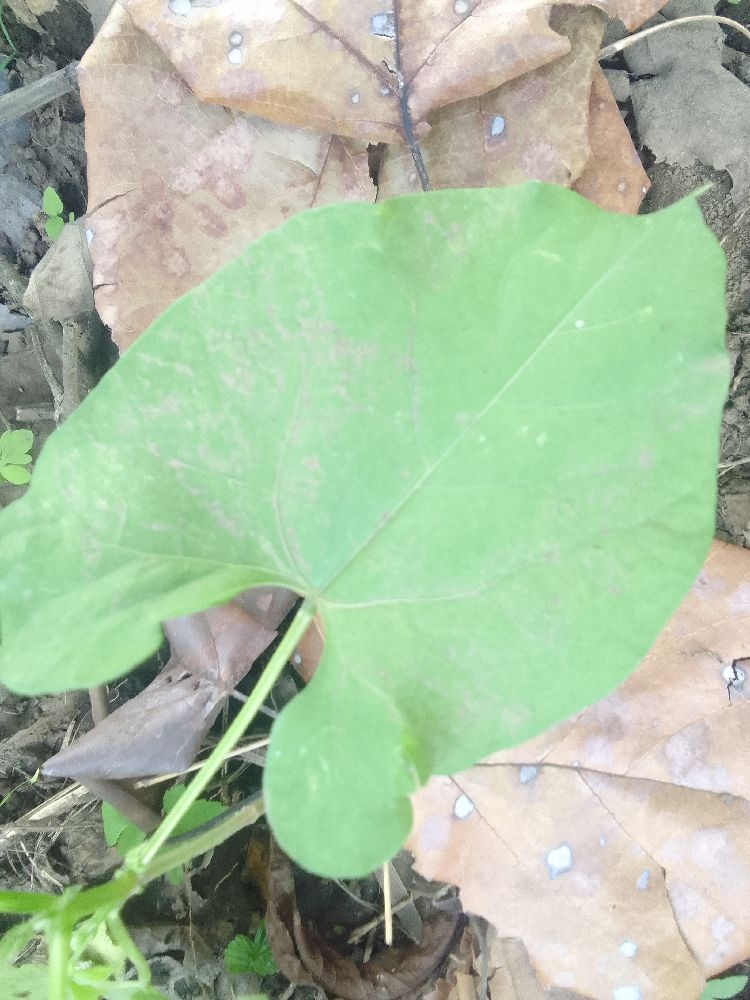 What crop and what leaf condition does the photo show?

common bean, healthy
